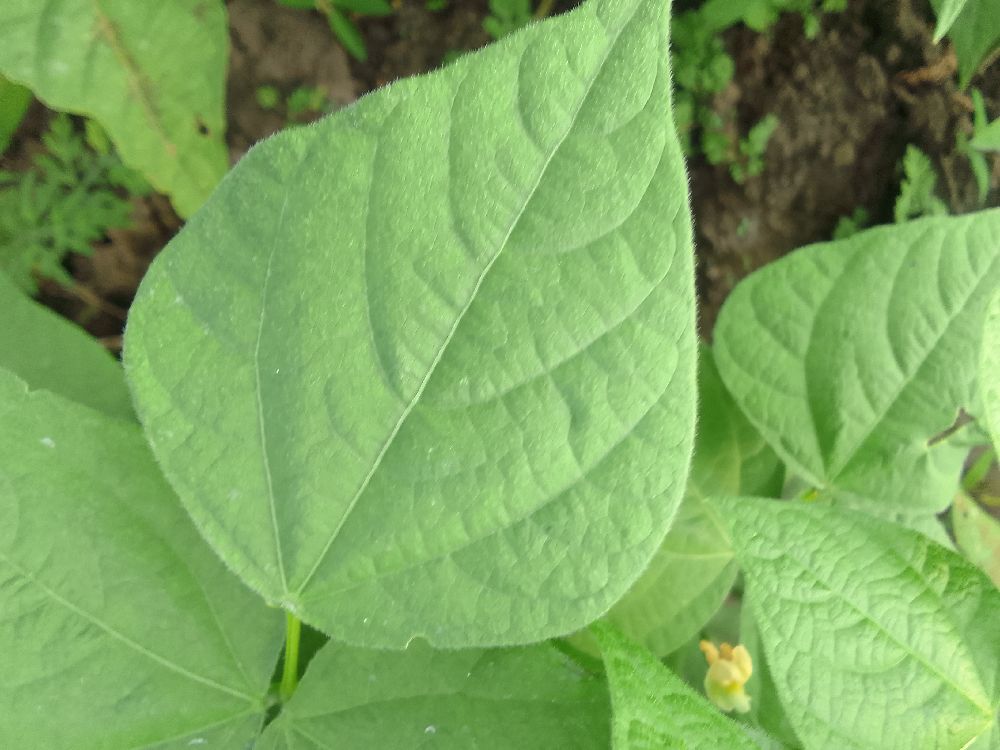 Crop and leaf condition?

common bean, healthy
